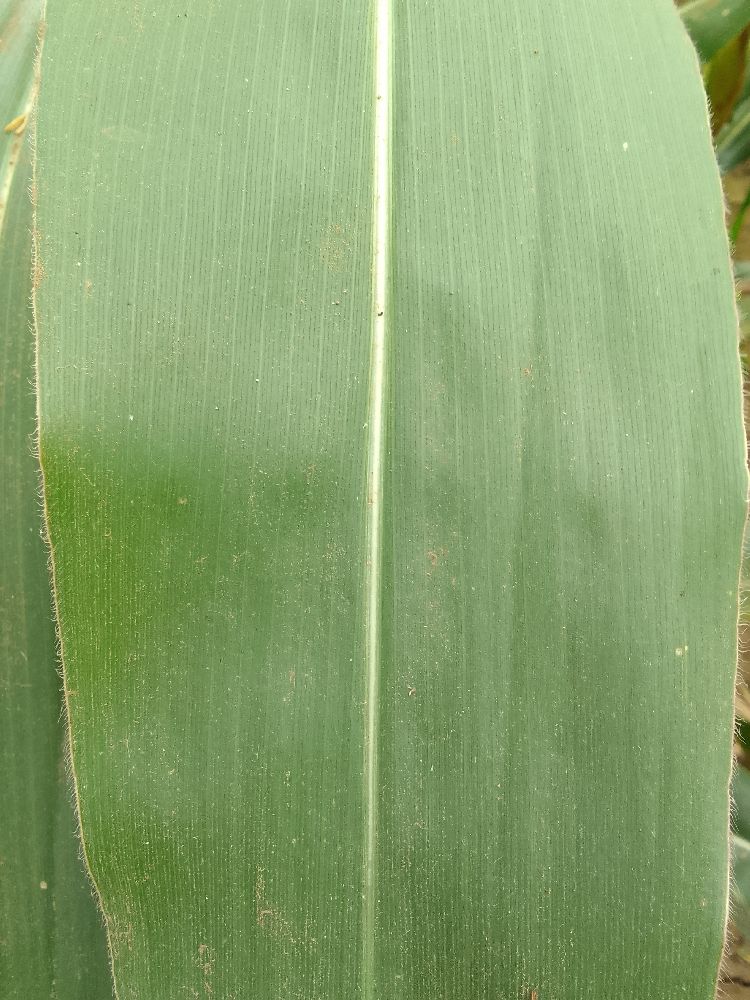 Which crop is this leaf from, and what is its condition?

maize, healthy
